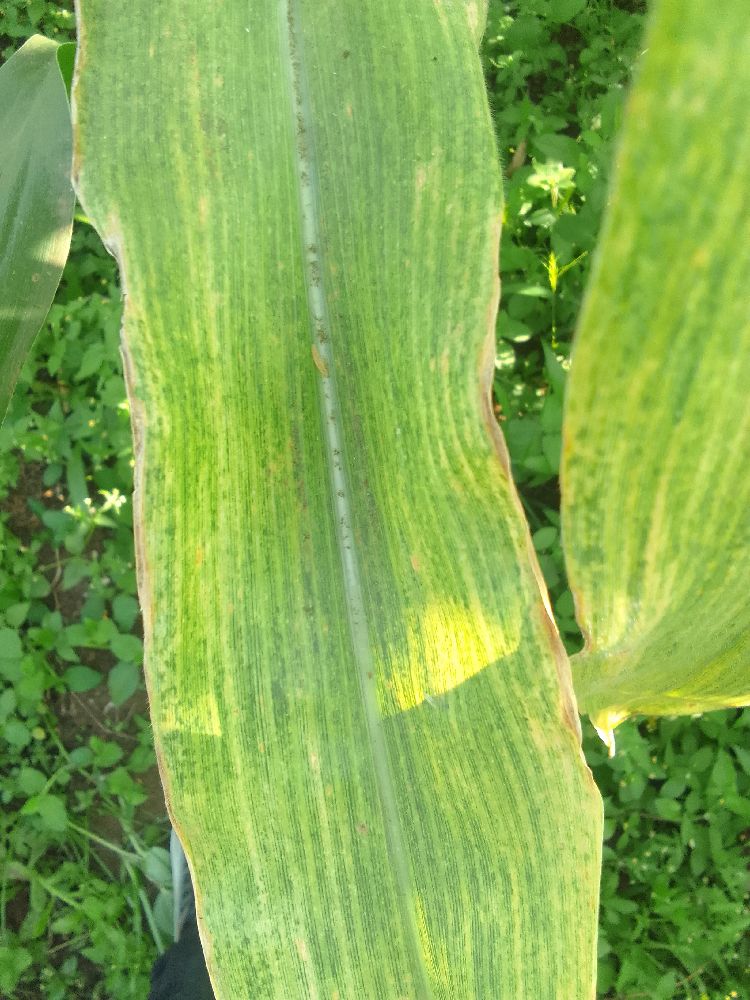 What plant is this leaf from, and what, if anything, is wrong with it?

maize, maize lethal necrosis
